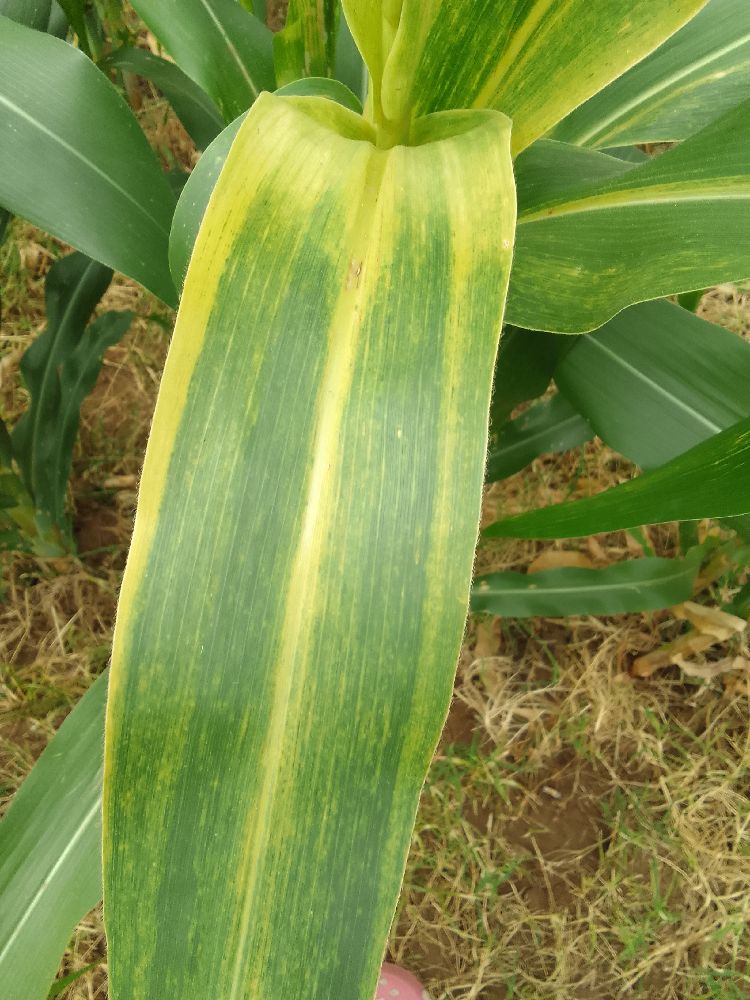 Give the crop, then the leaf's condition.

maize, maize lethal necrosis
